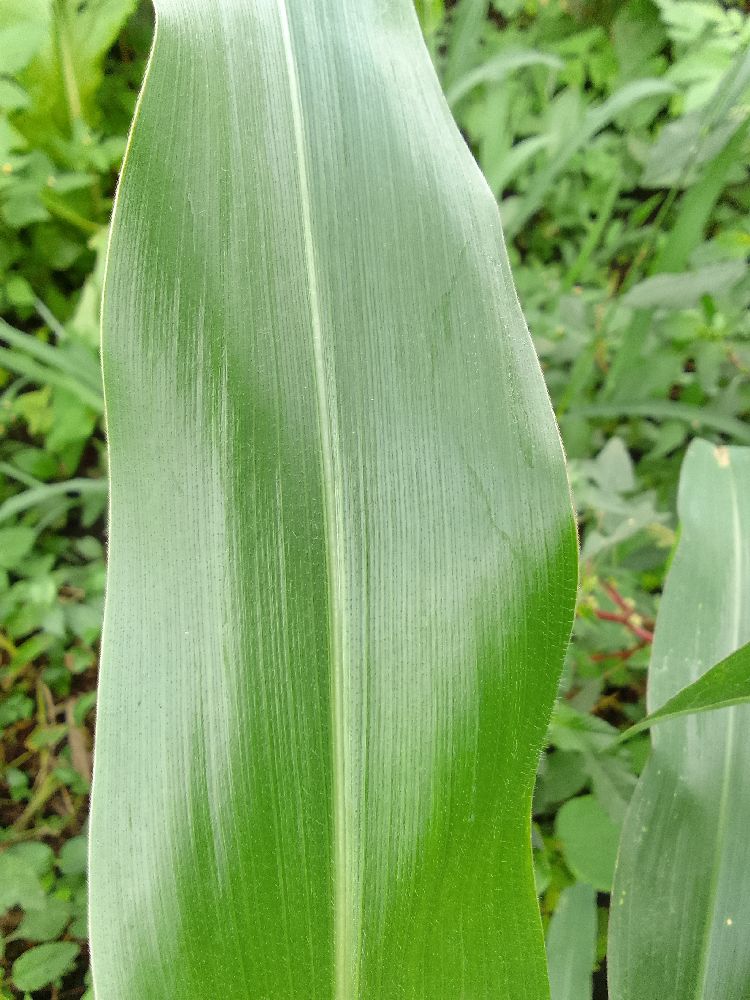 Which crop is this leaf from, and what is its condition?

maize, healthy
